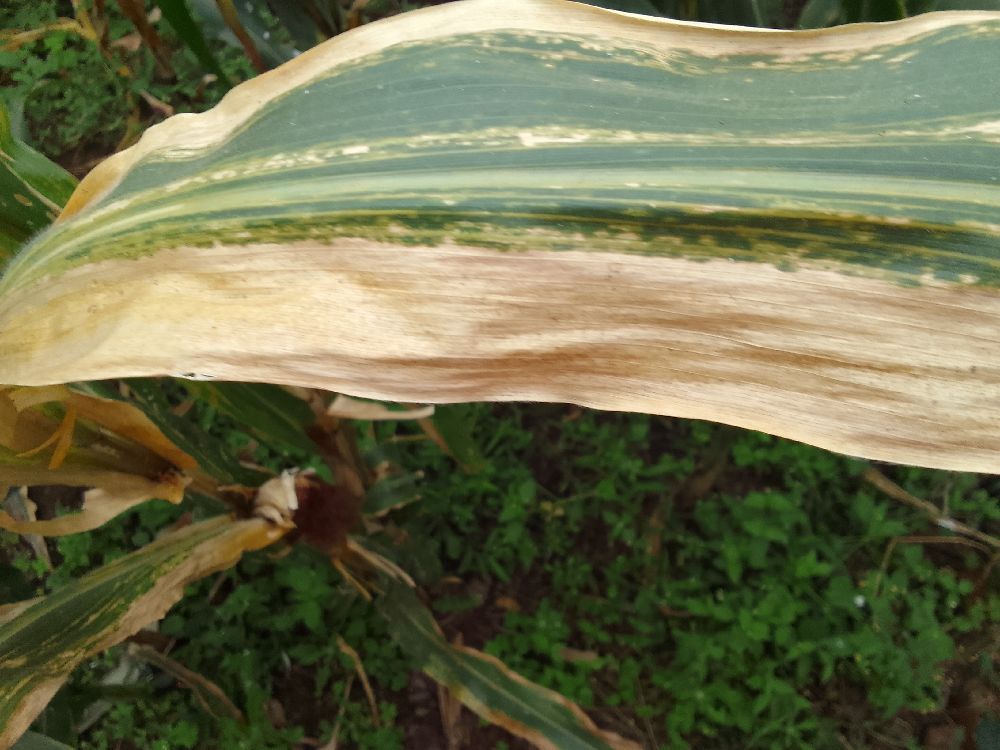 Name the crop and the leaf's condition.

maize, maize lethal necrosis
